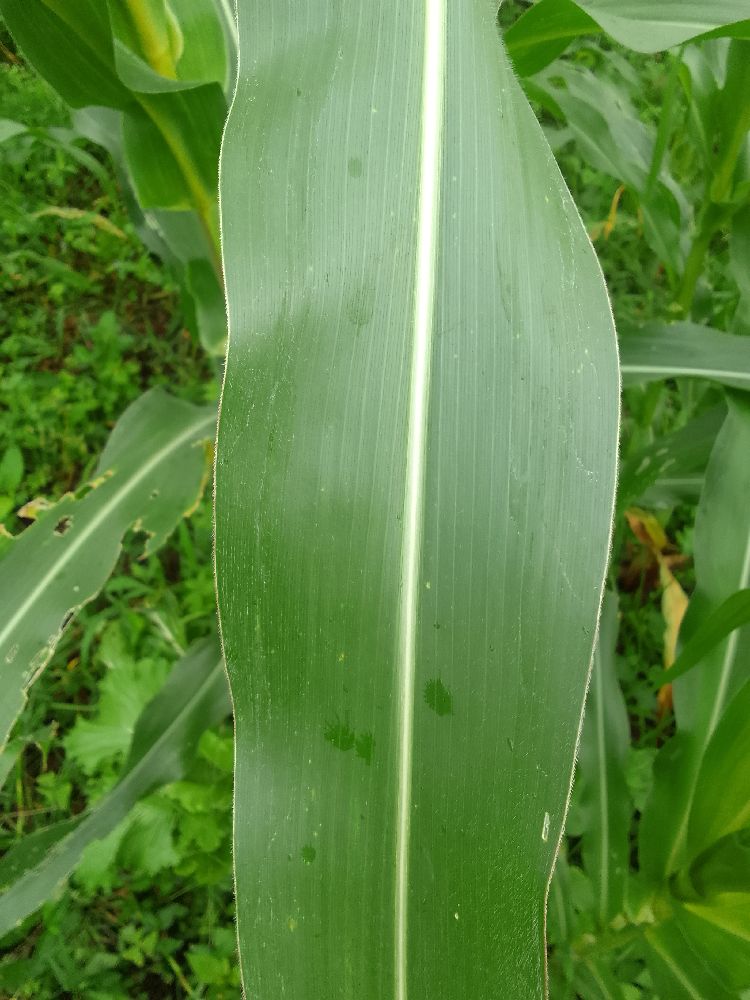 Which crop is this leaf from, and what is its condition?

maize, healthy
